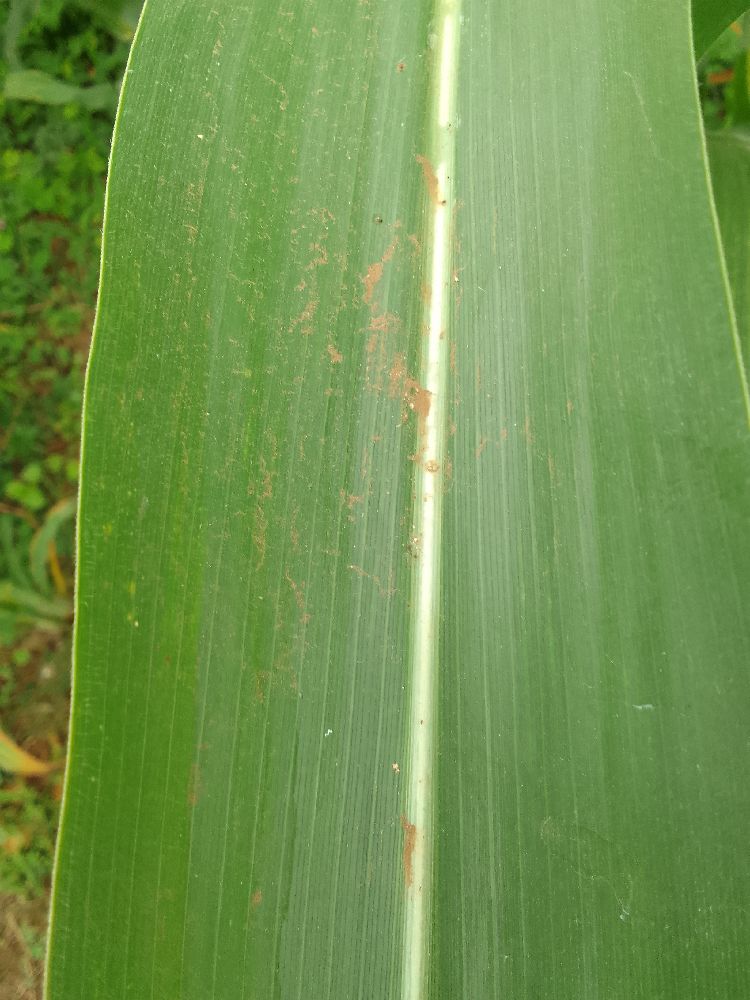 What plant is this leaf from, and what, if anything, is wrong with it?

maize, healthy
